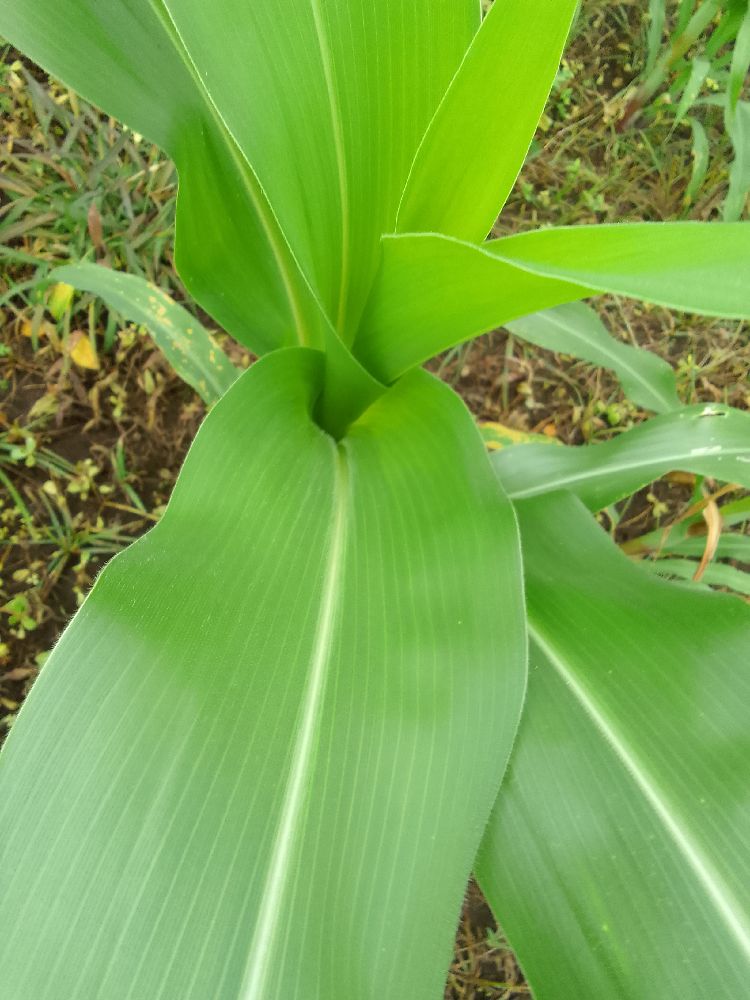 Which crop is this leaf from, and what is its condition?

maize, healthy
